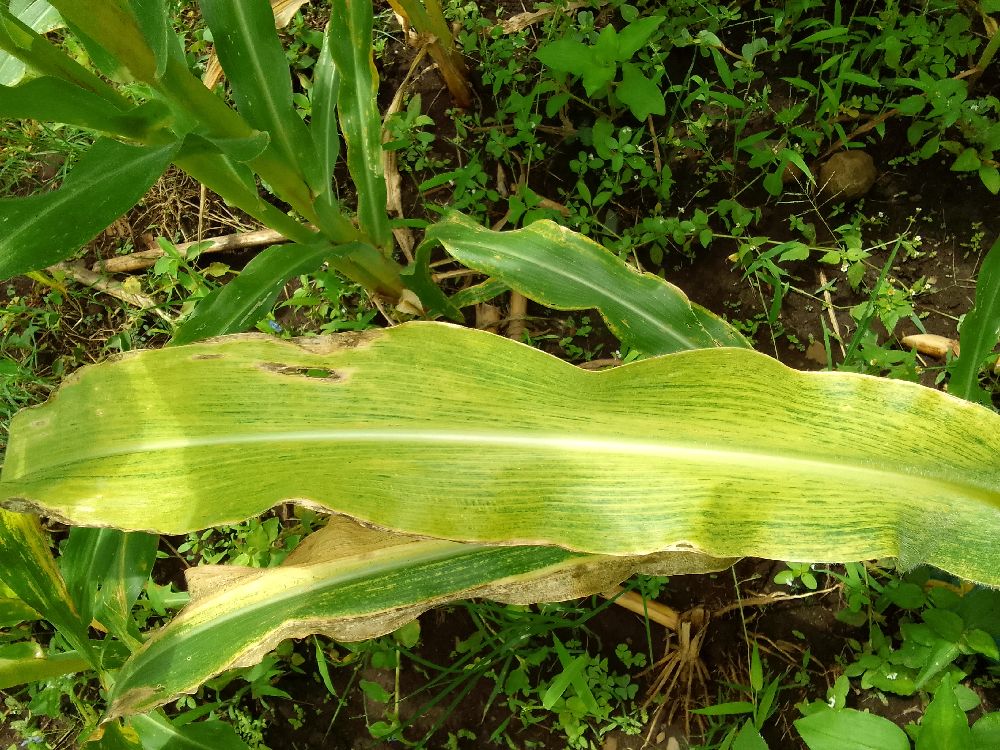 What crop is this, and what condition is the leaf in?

maize, maize lethal necrosis
